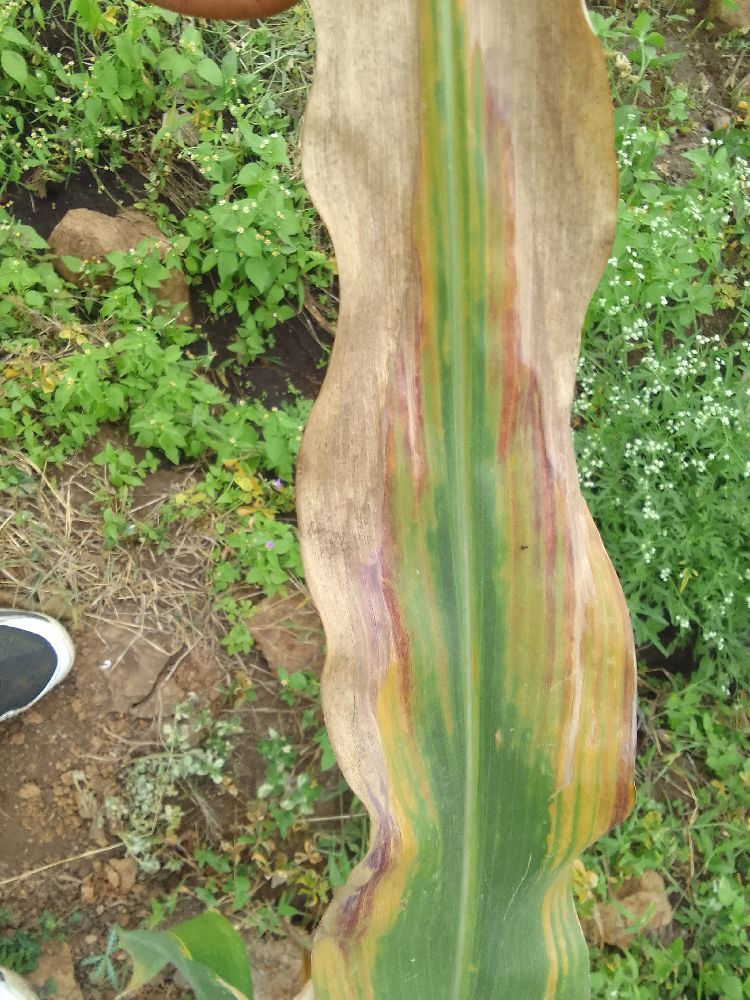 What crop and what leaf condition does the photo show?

maize, maize lethal necrosis
